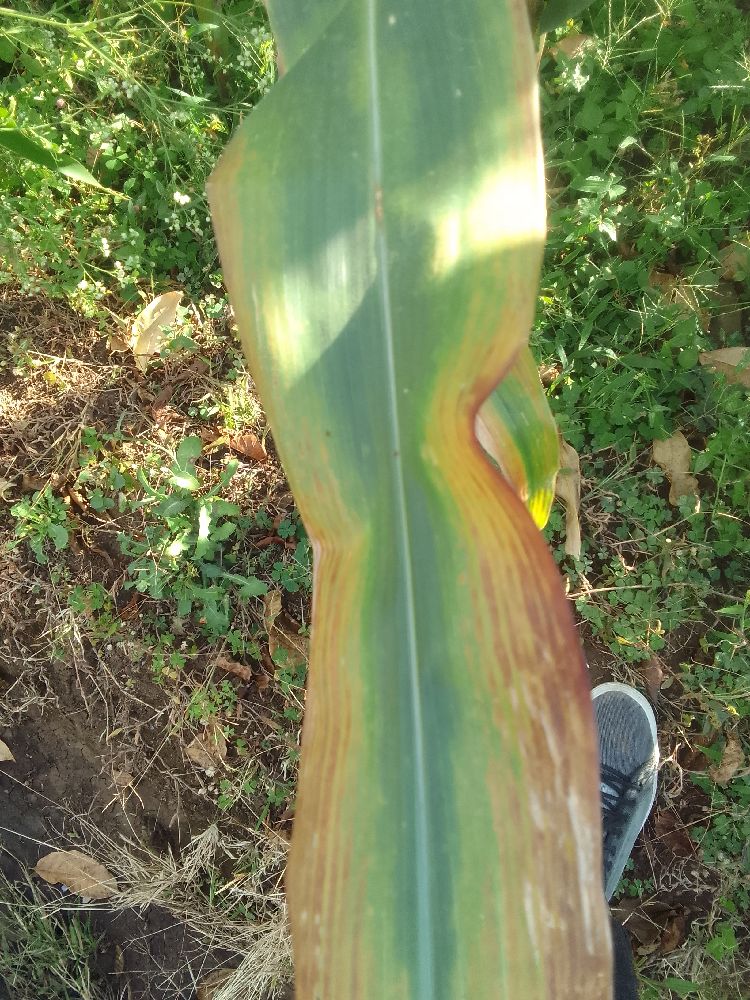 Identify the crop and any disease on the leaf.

maize, maize lethal necrosis
